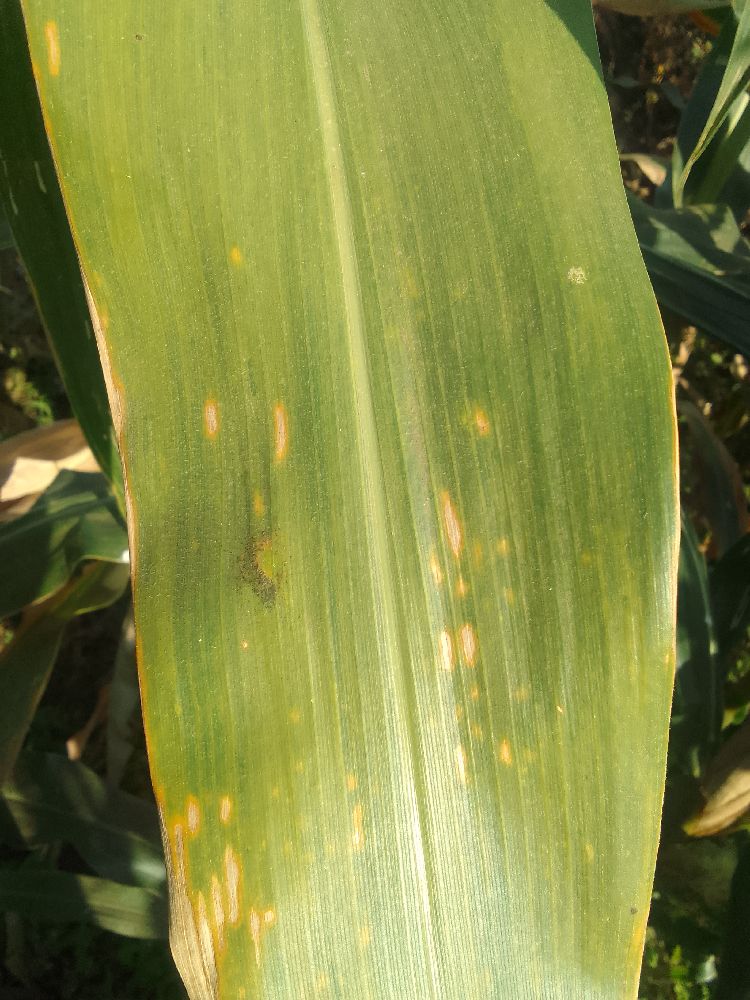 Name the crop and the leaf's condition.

maize, maize lethal necrosis
